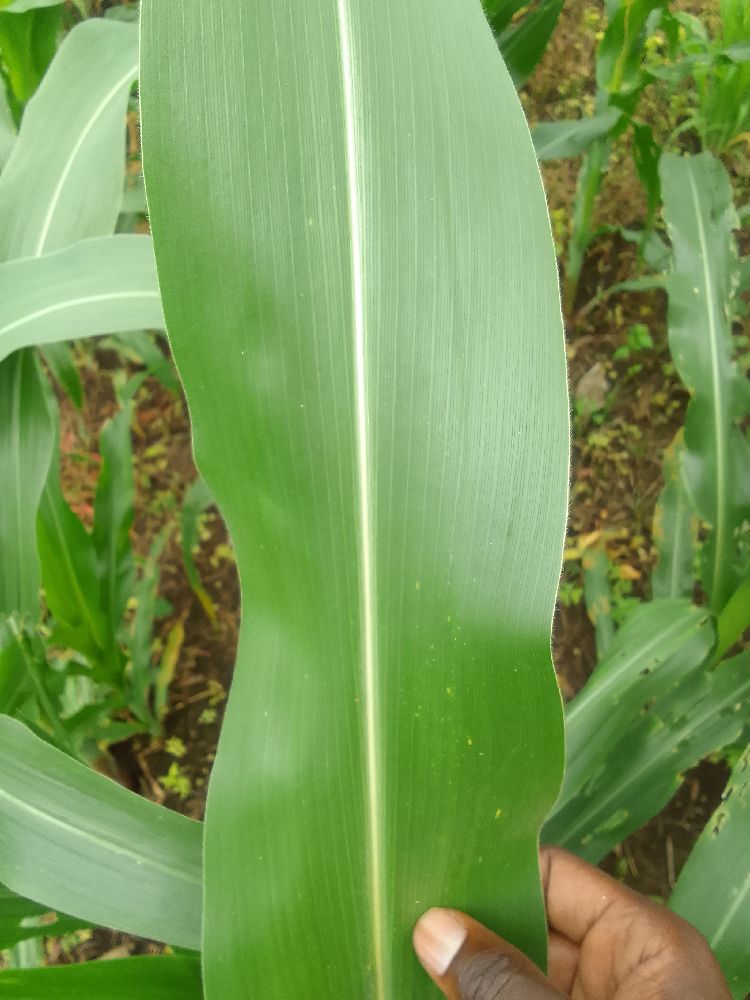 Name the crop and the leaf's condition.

maize, healthy
